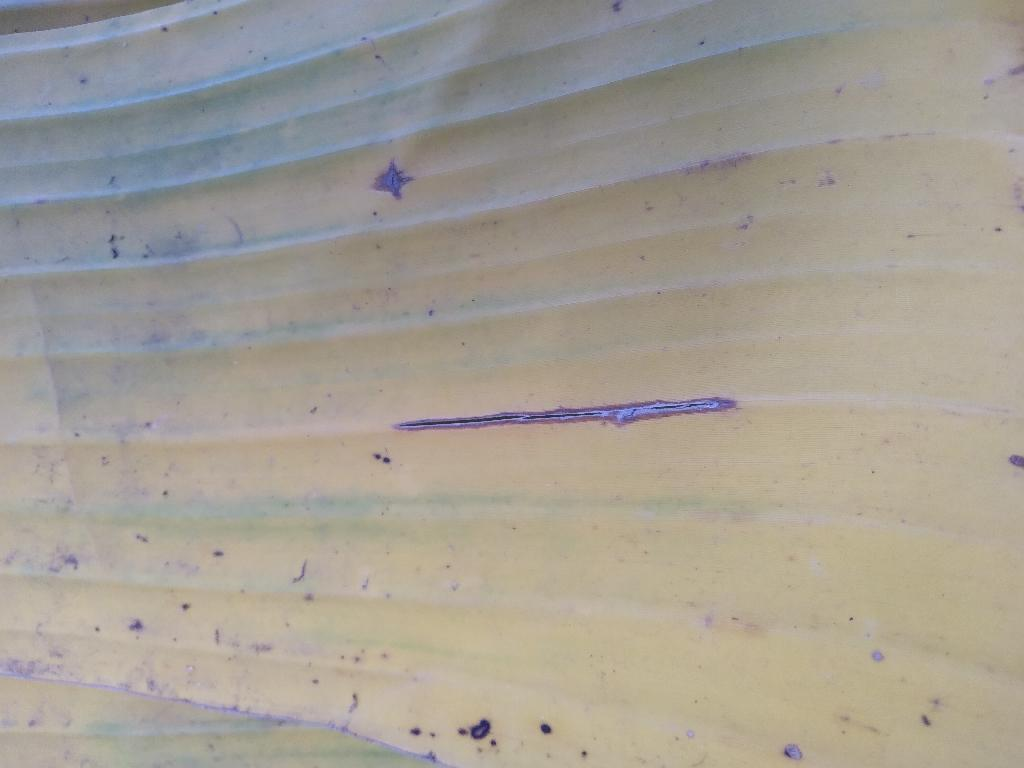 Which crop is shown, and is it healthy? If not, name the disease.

banana, fusarium wilt race 1
